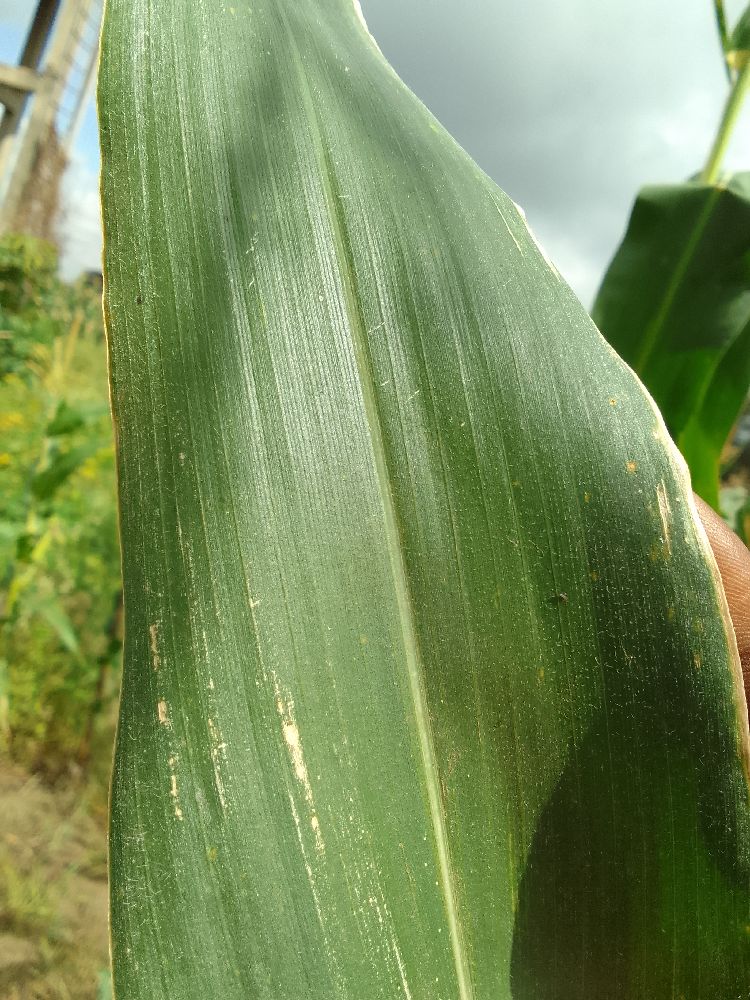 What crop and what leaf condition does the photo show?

maize, healthy
